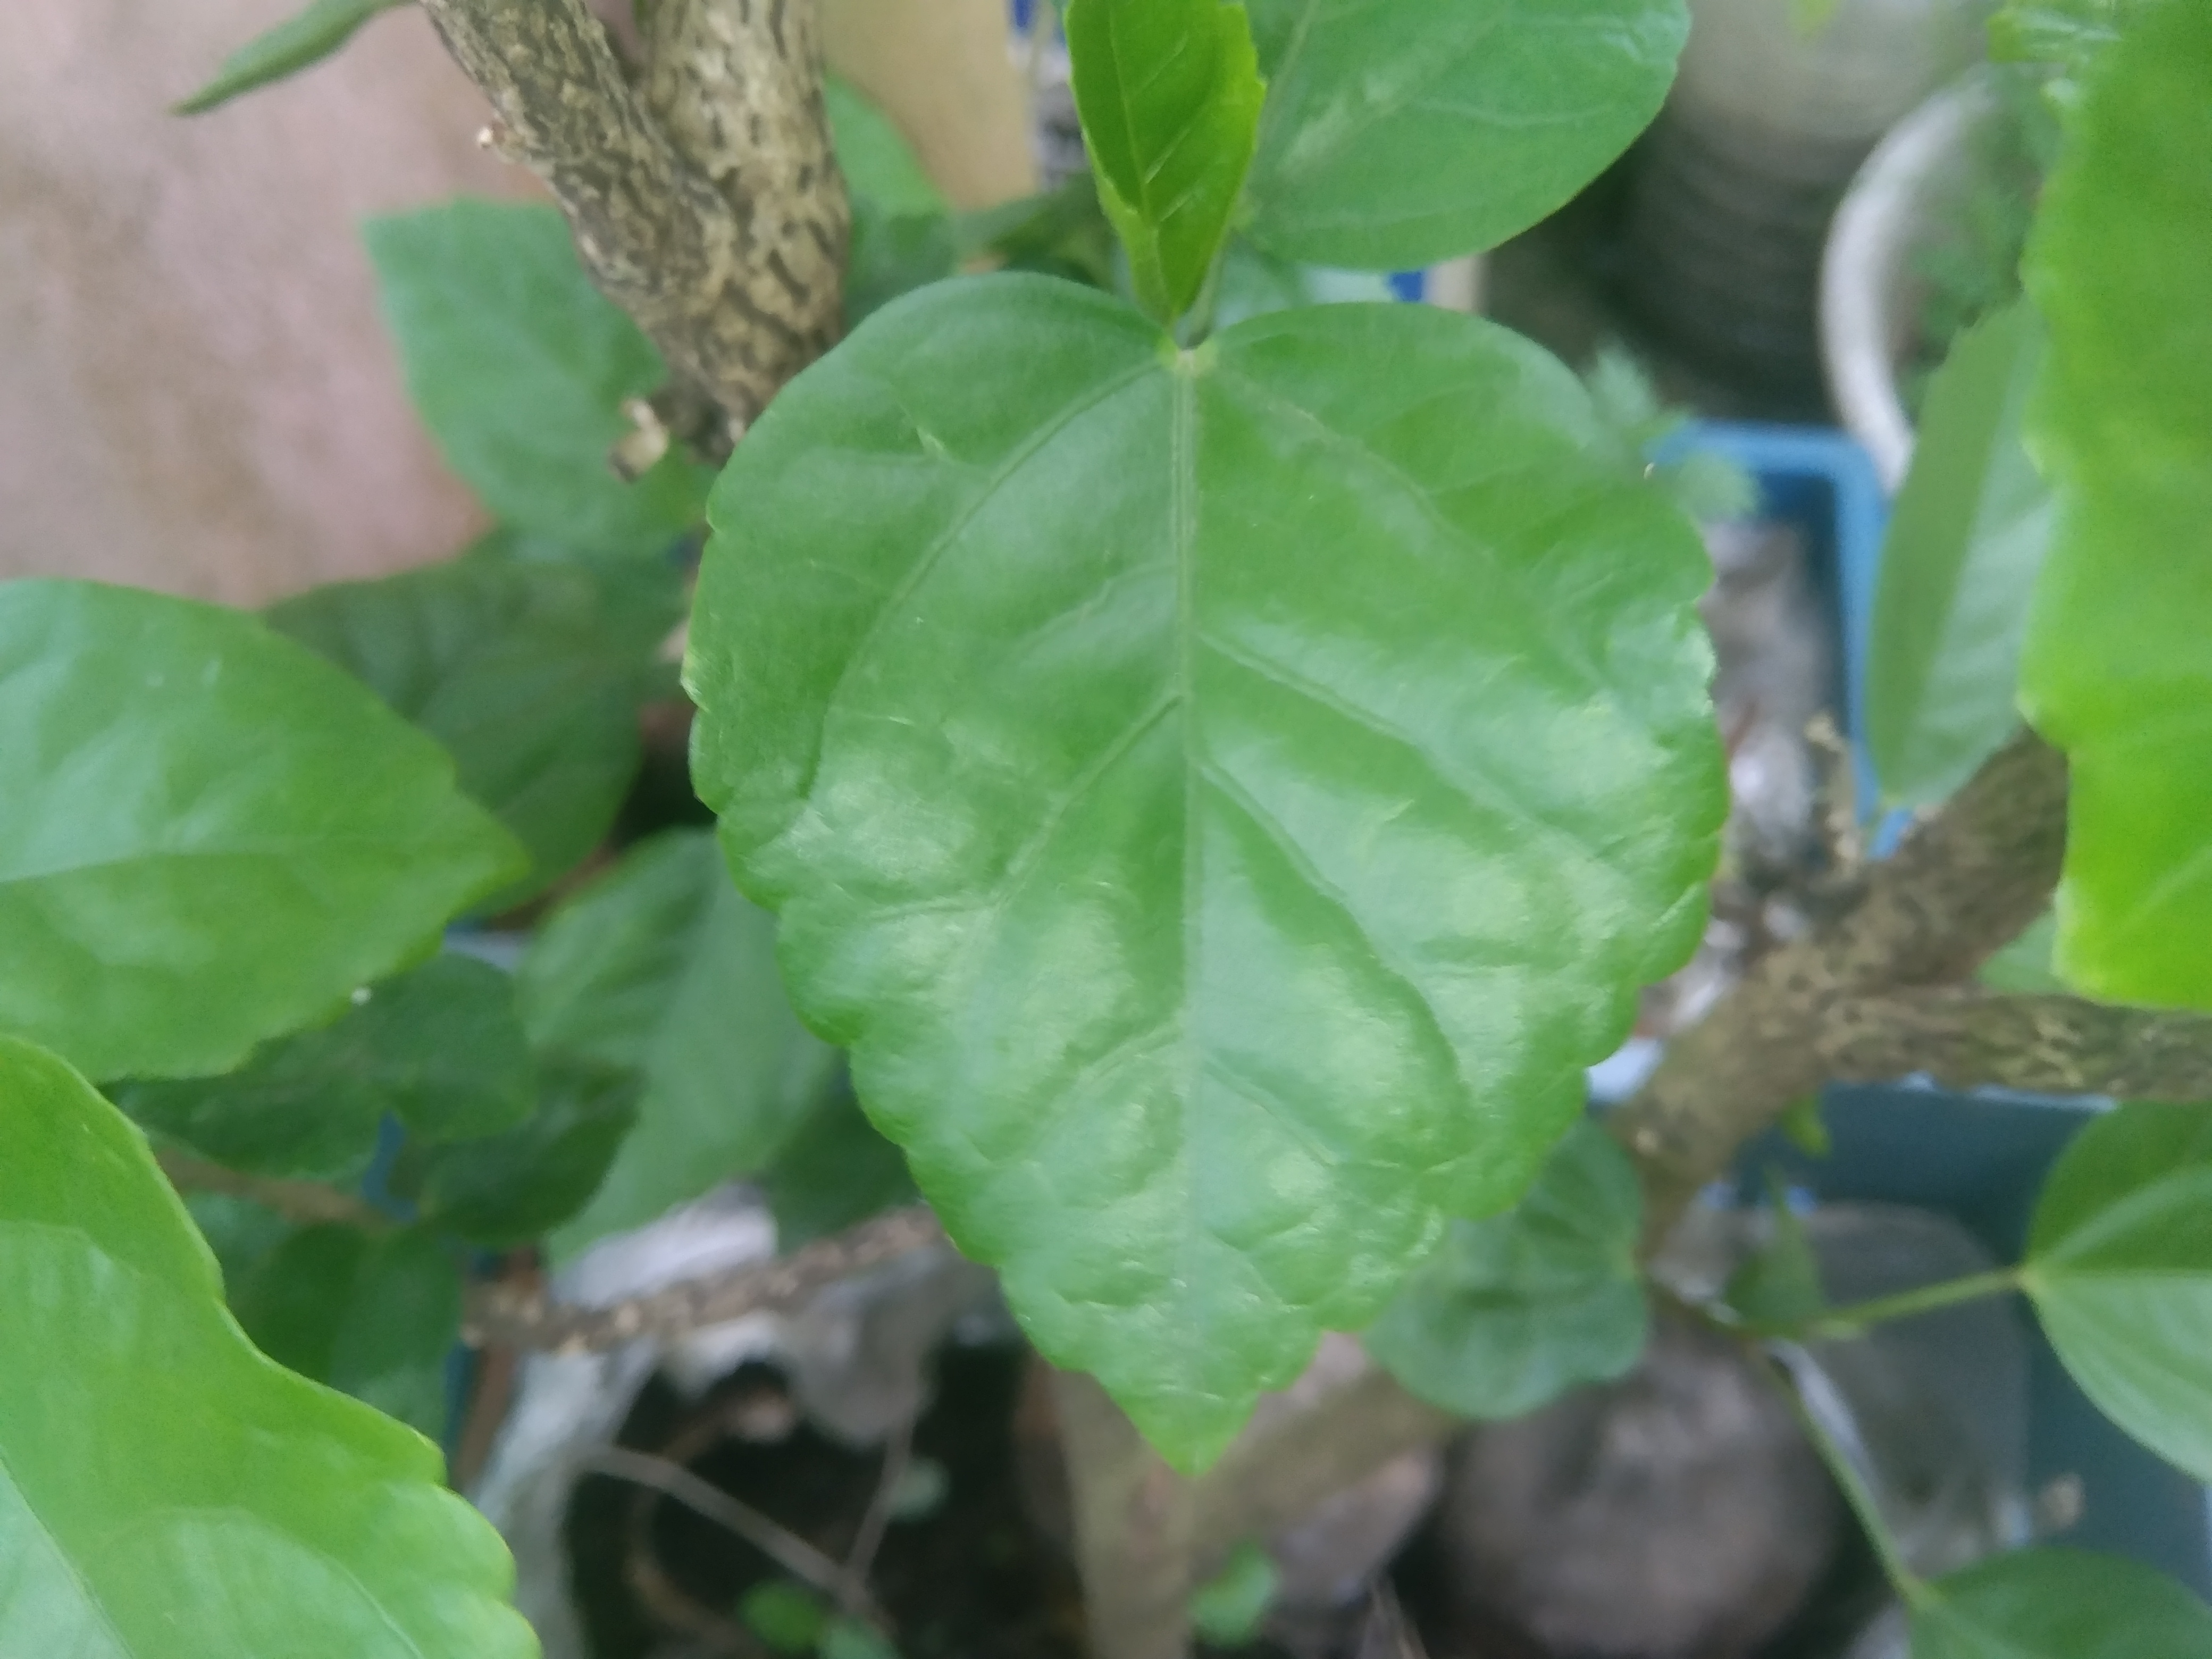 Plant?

hibiscus
